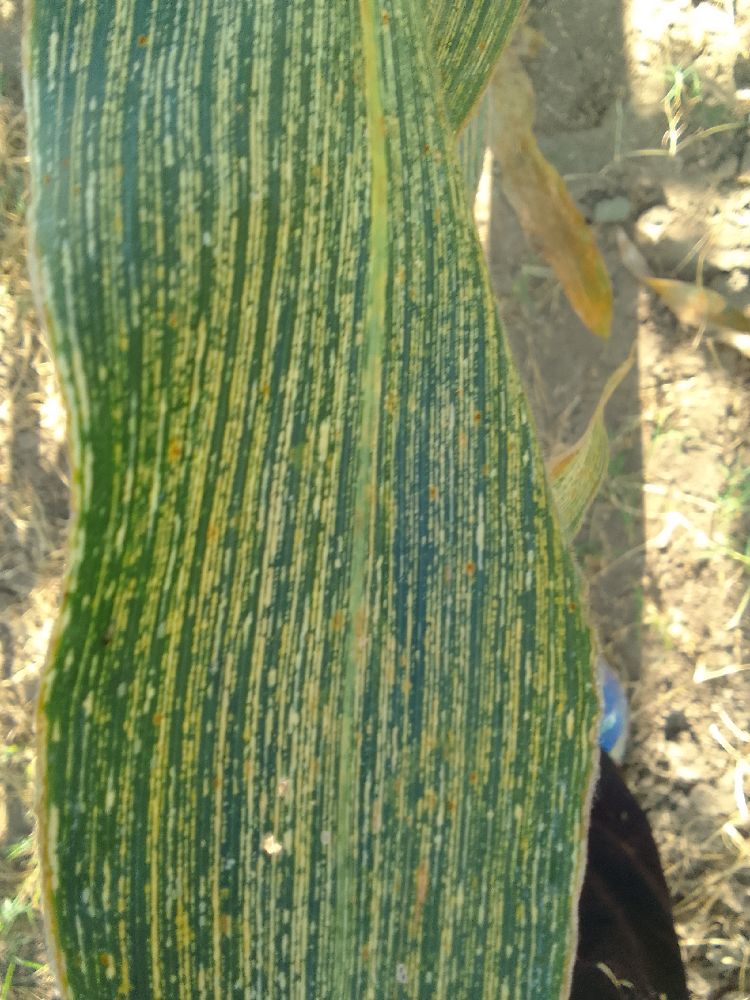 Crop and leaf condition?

maize, maize streak virus
